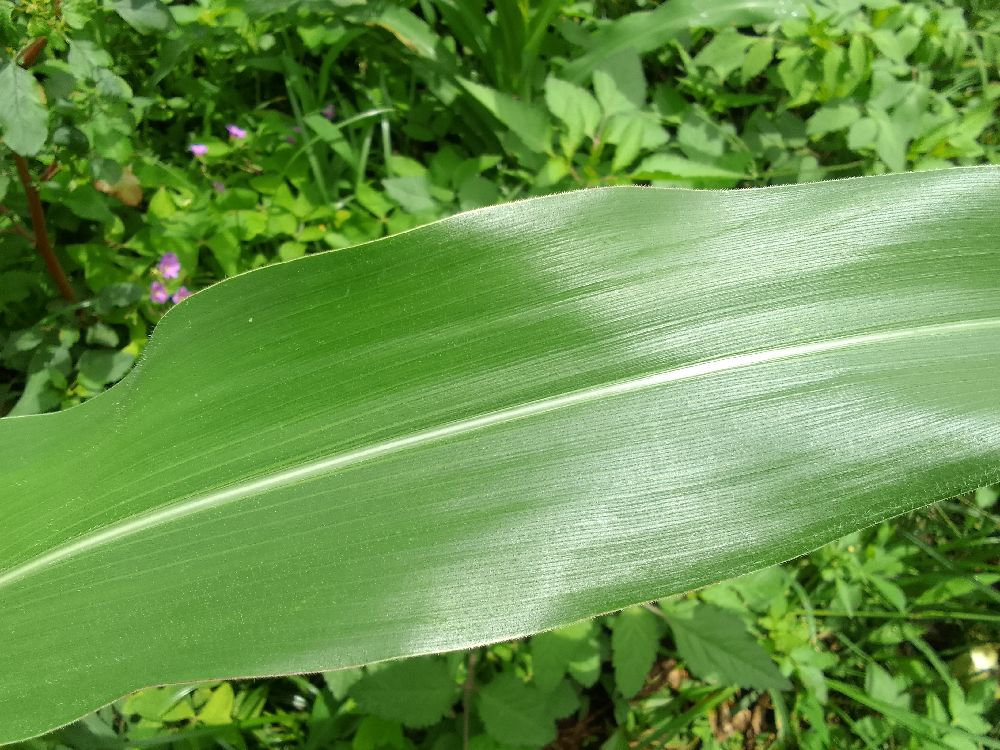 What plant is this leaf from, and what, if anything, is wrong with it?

maize, healthy
